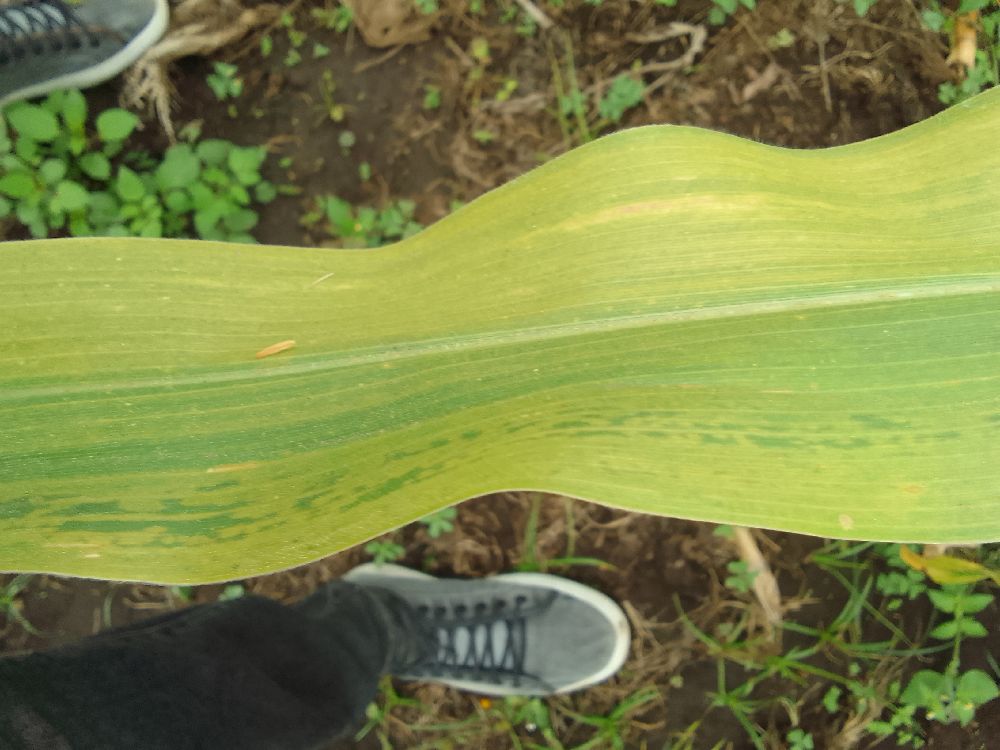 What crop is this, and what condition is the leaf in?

maize, maize lethal necrosis
